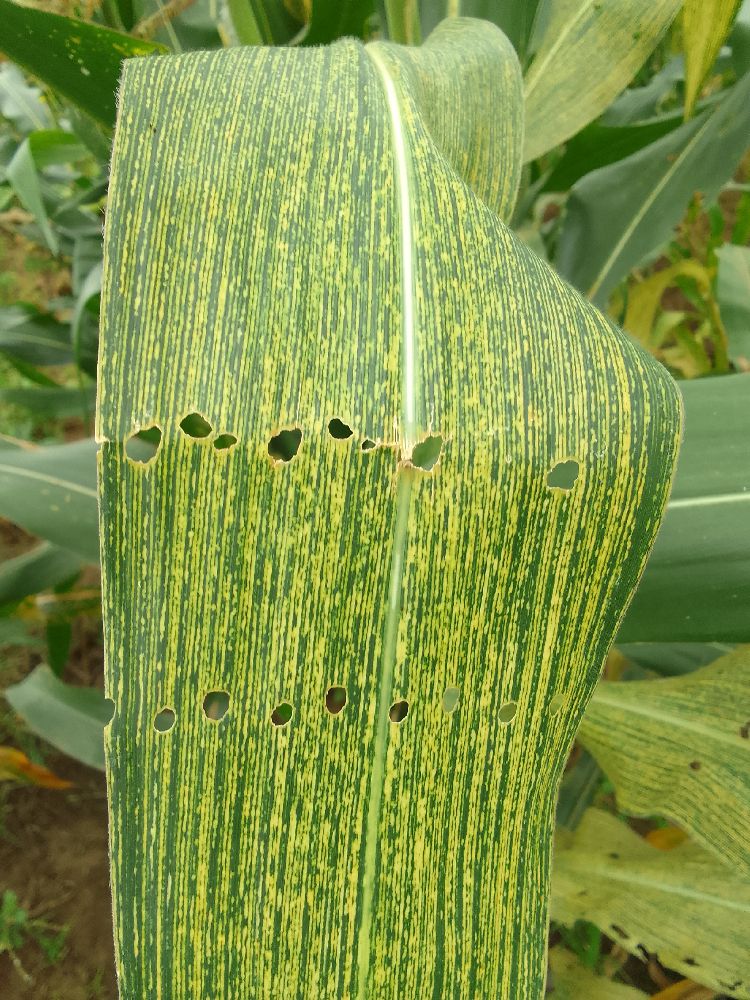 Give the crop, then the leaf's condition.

maize, maize streak virus
